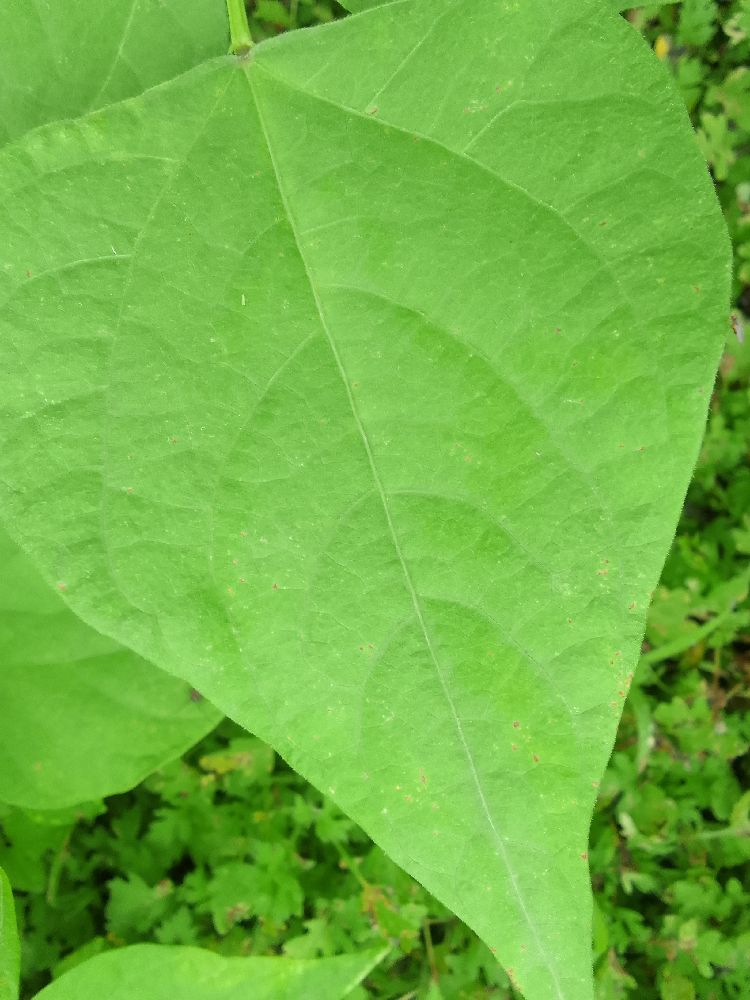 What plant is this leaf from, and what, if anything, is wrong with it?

common bean, healthy
